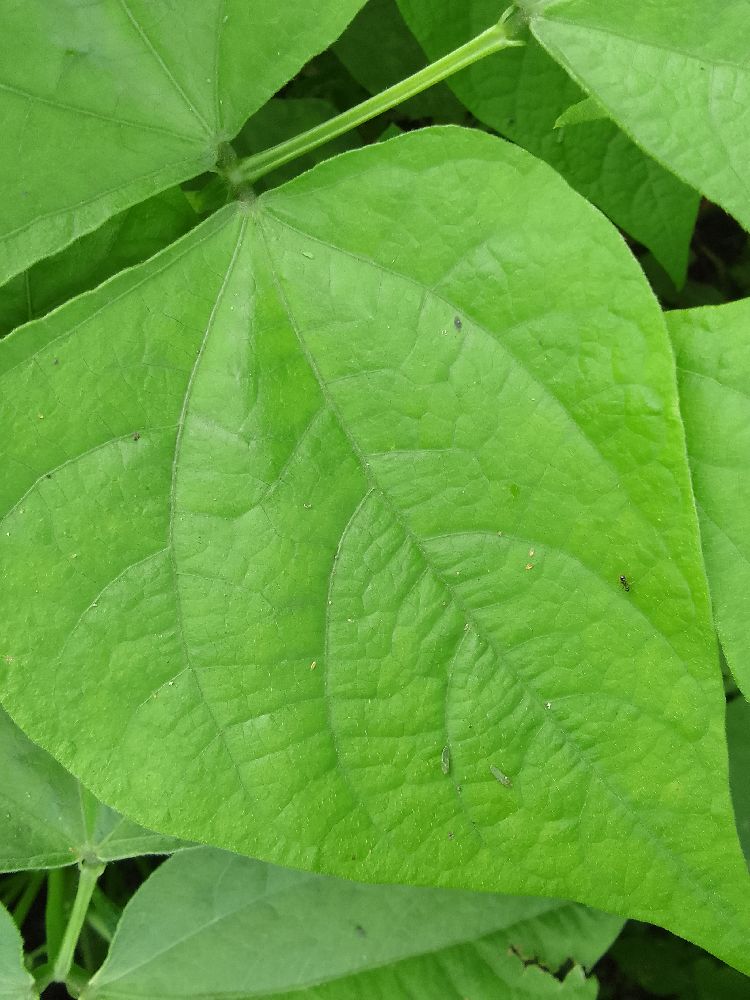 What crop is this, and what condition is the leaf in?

common bean, healthy
